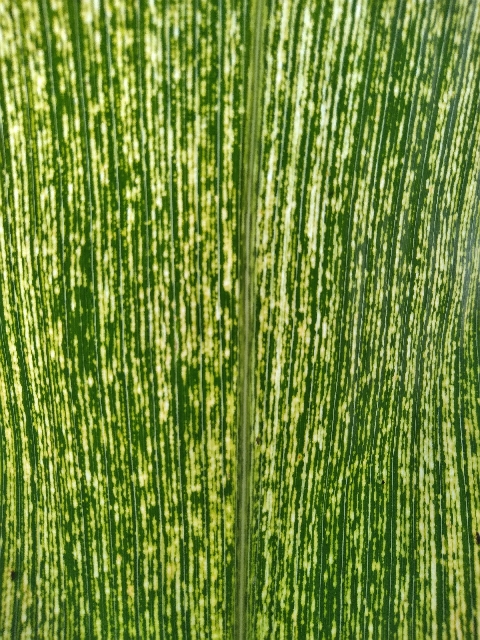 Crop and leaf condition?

maize, maize streak virus
